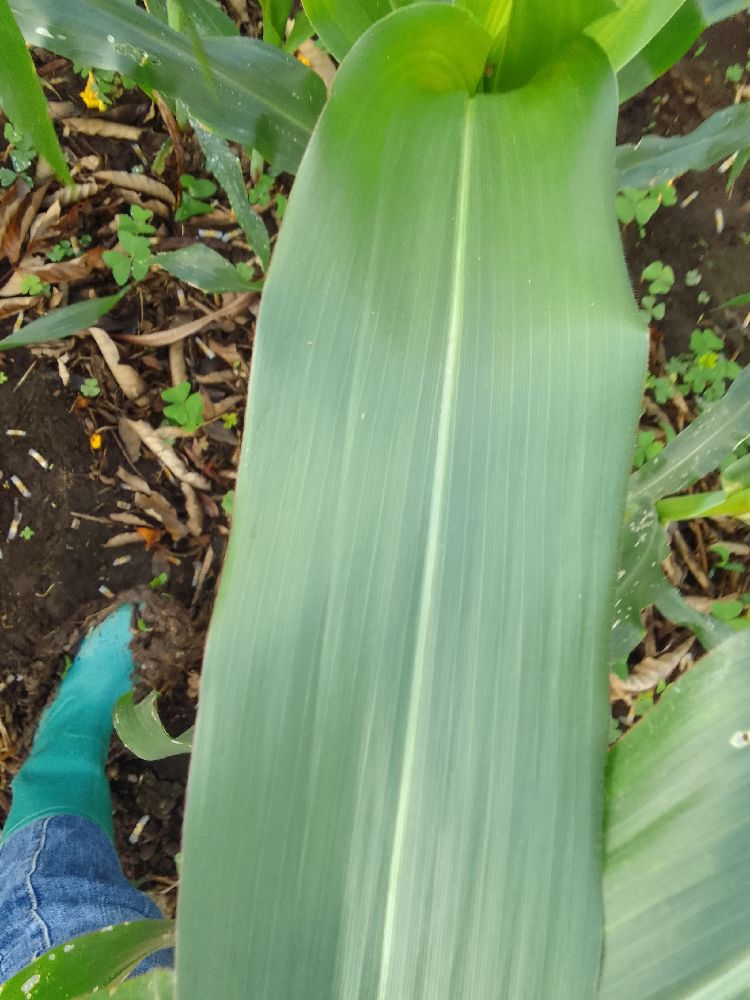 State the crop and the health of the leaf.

maize, healthy
